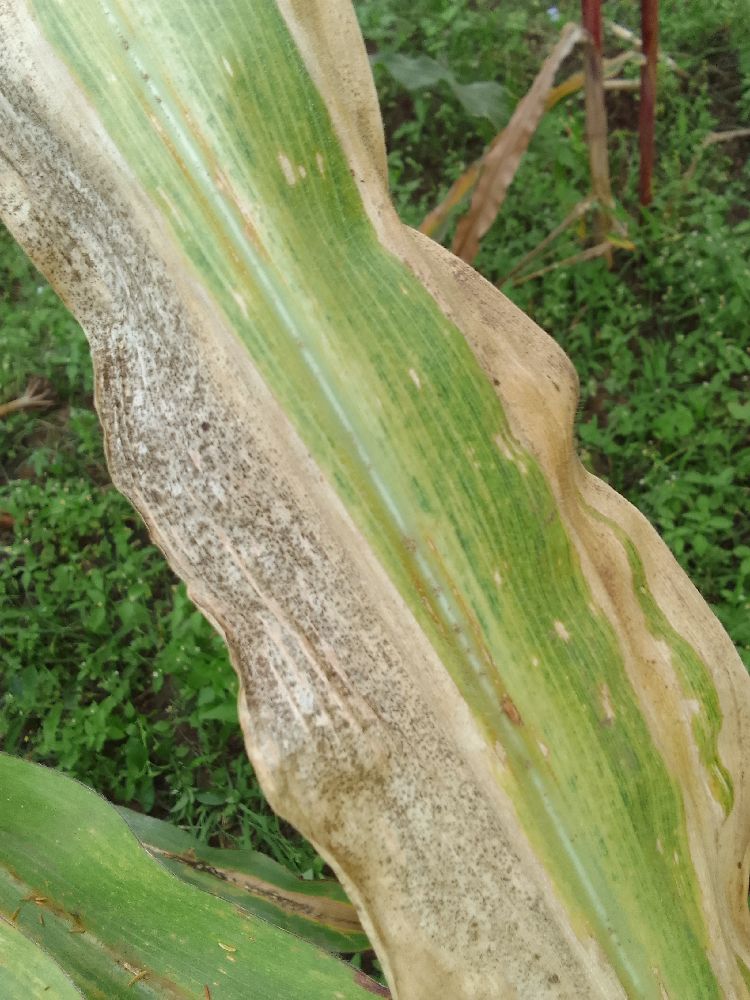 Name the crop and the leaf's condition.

maize, maize lethal necrosis
